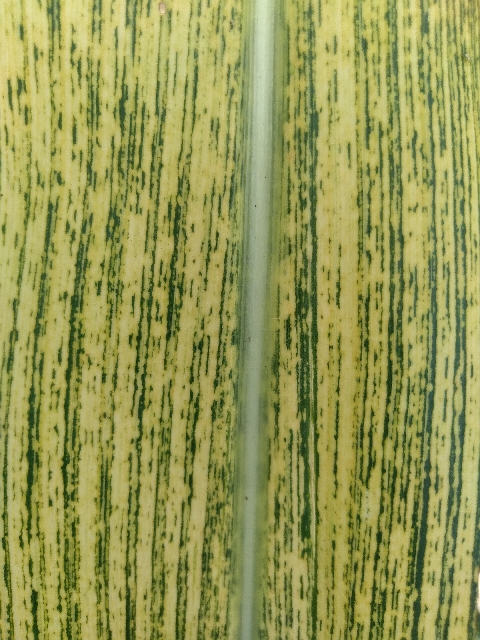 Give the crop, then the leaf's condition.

maize, maize streak virus
